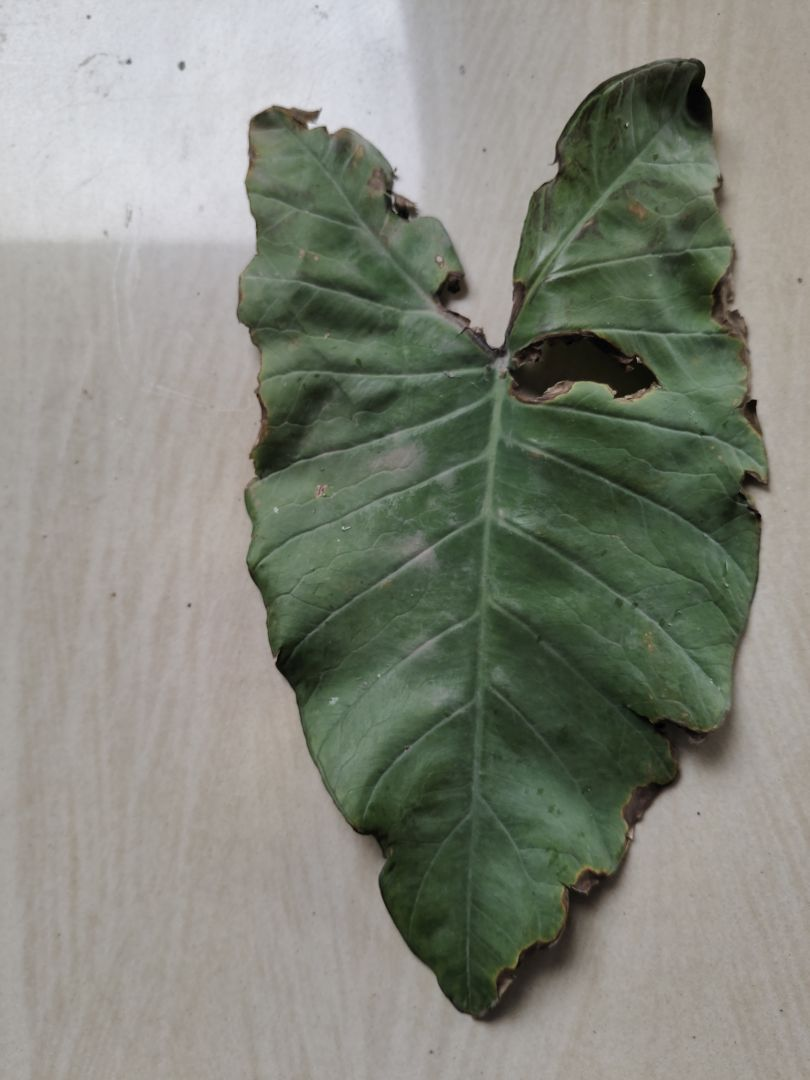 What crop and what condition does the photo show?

taro, leaf blight
